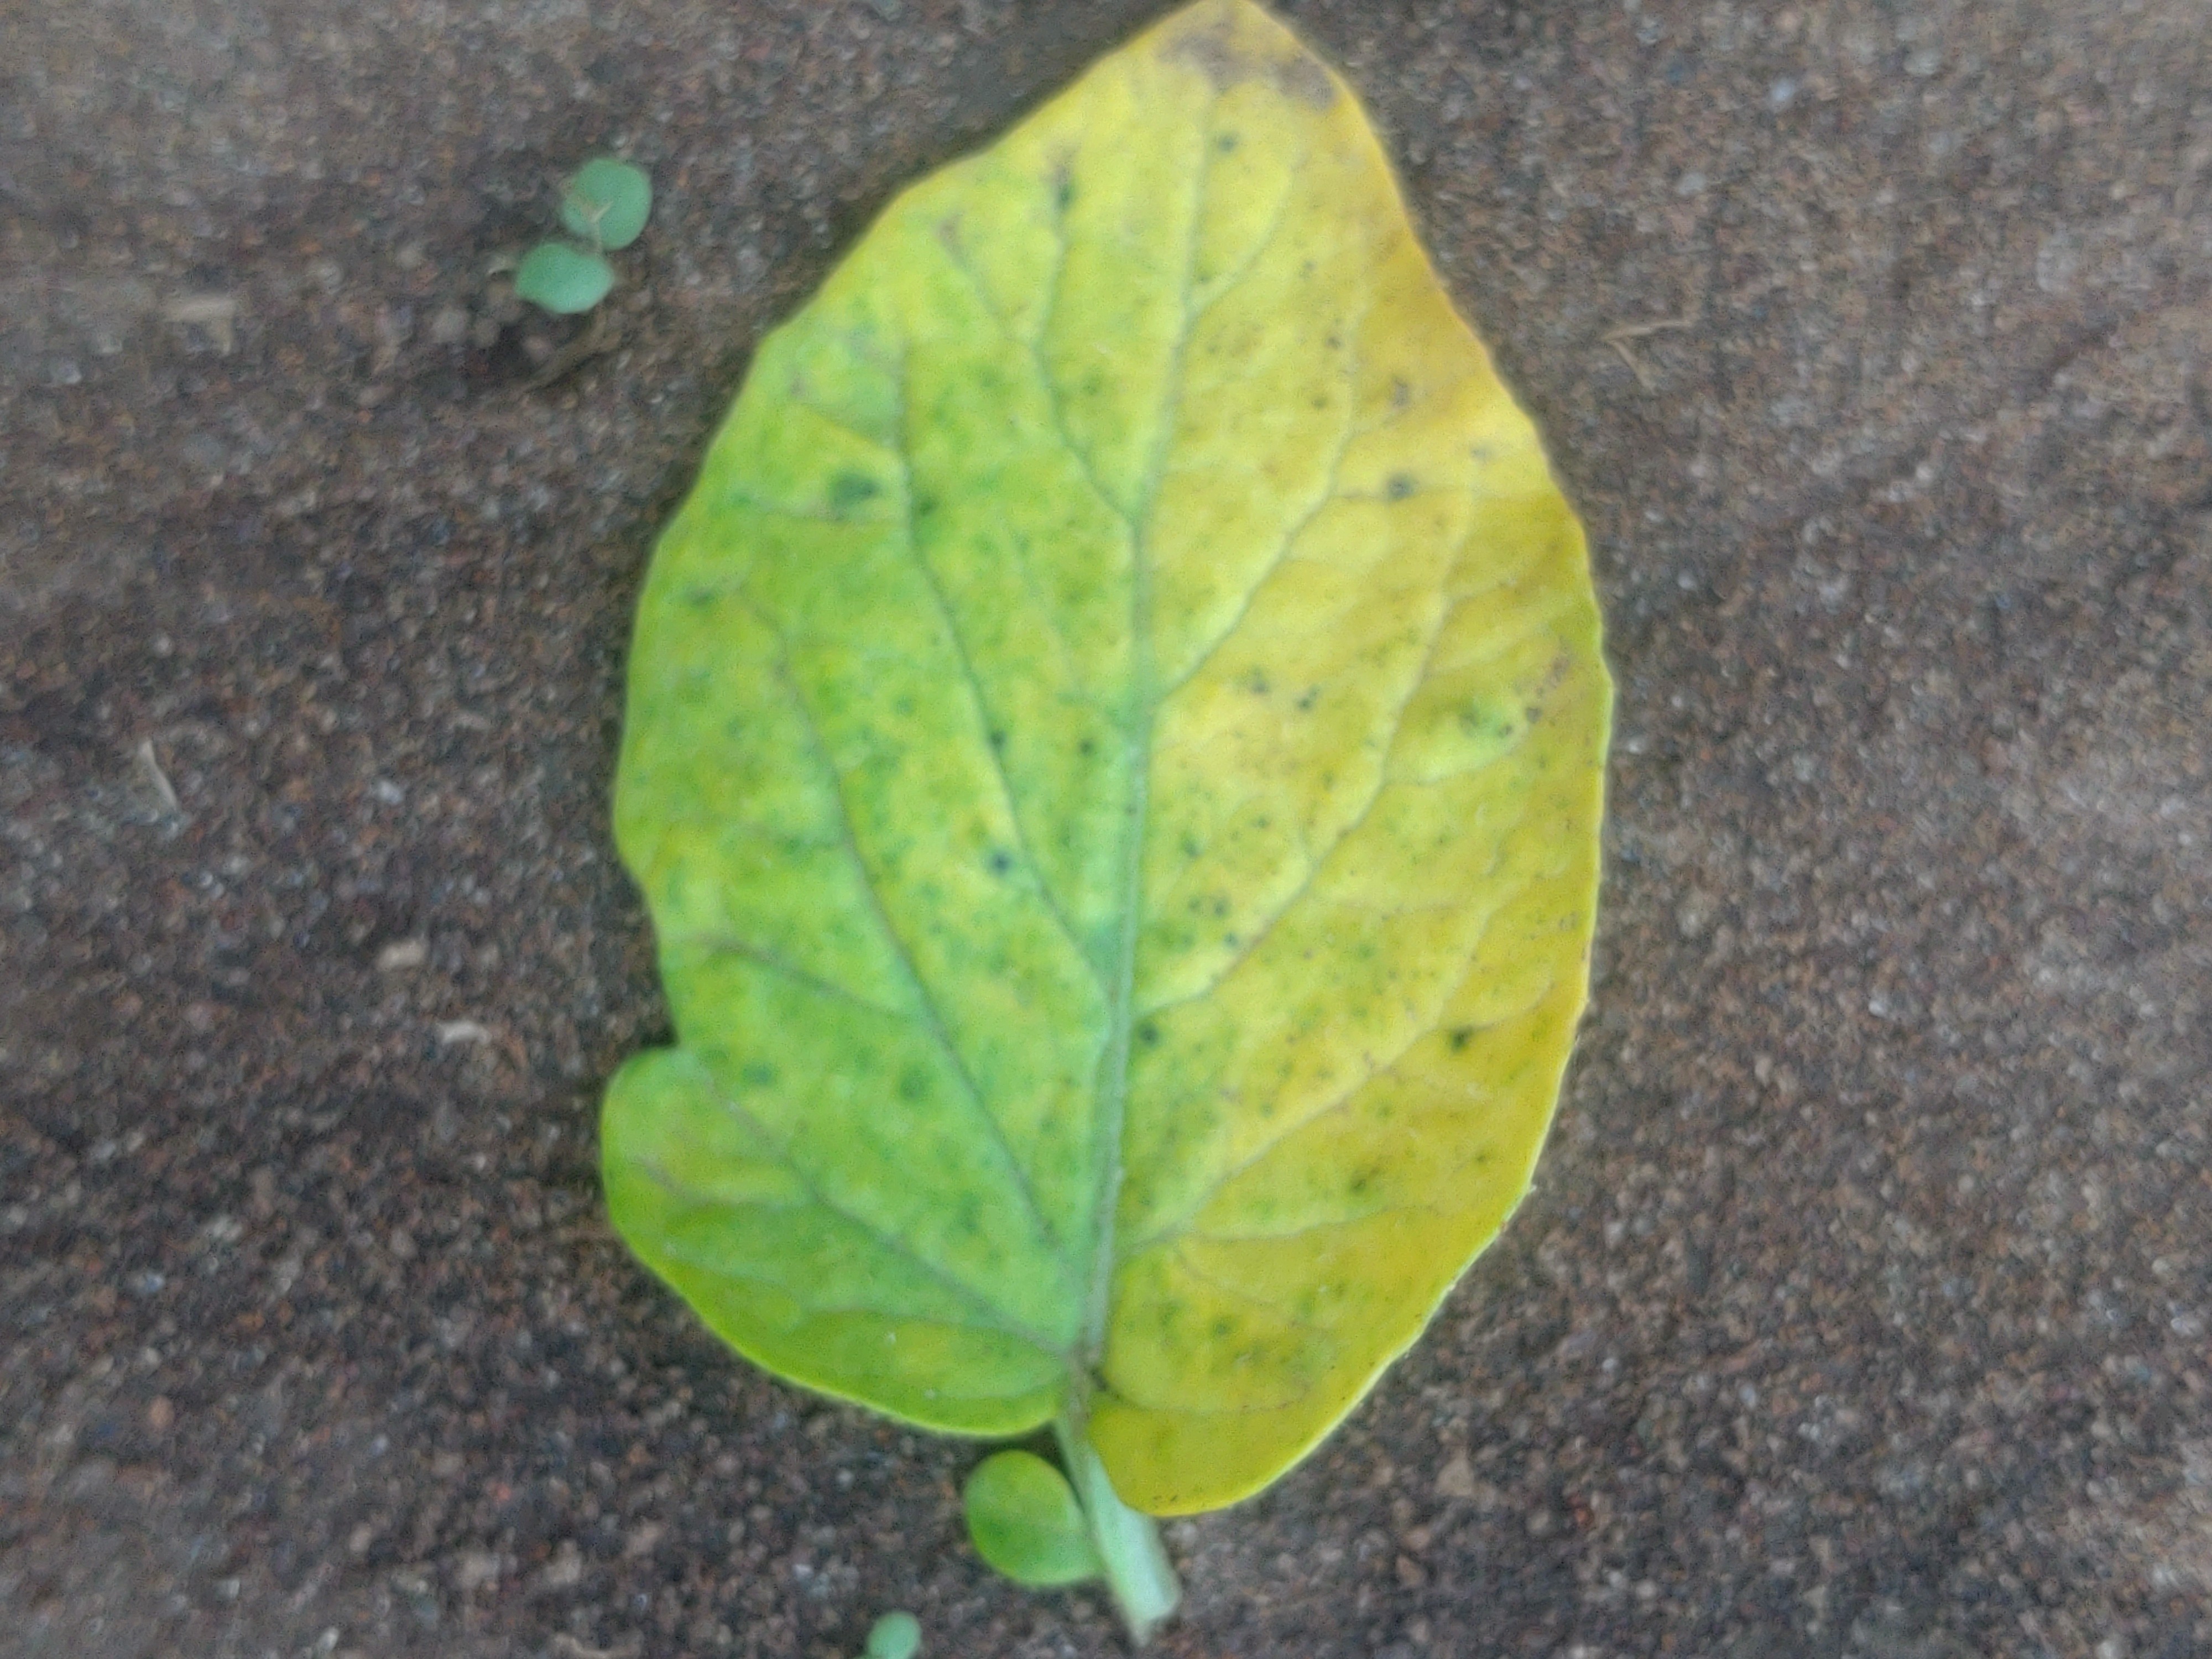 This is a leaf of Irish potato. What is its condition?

late blight
